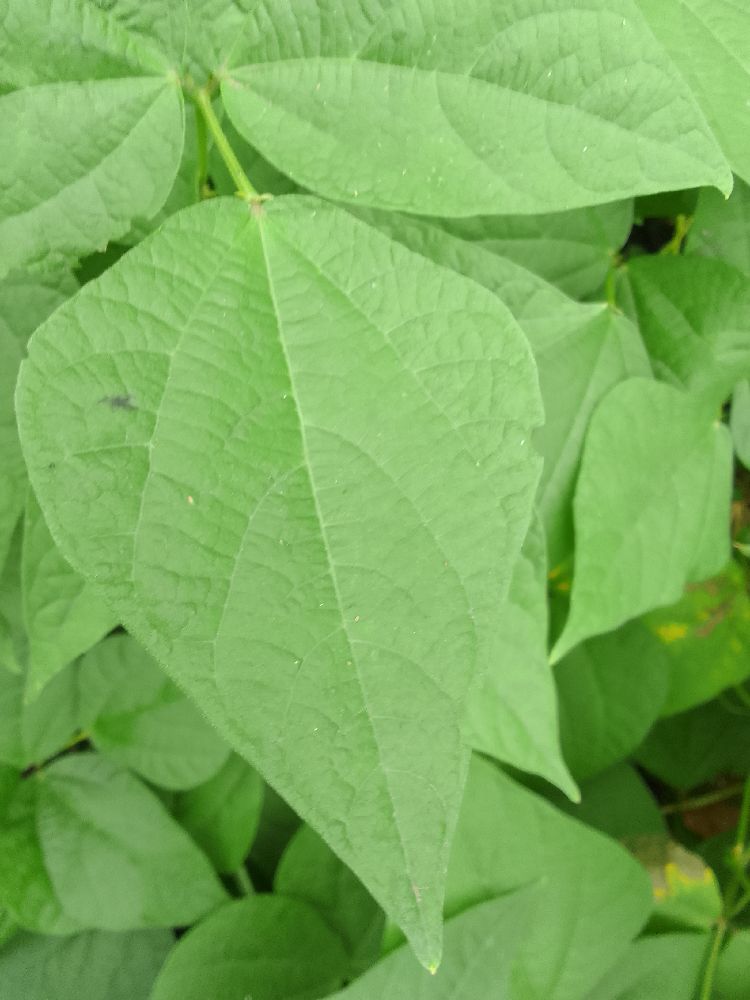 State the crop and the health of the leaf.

common bean, healthy
